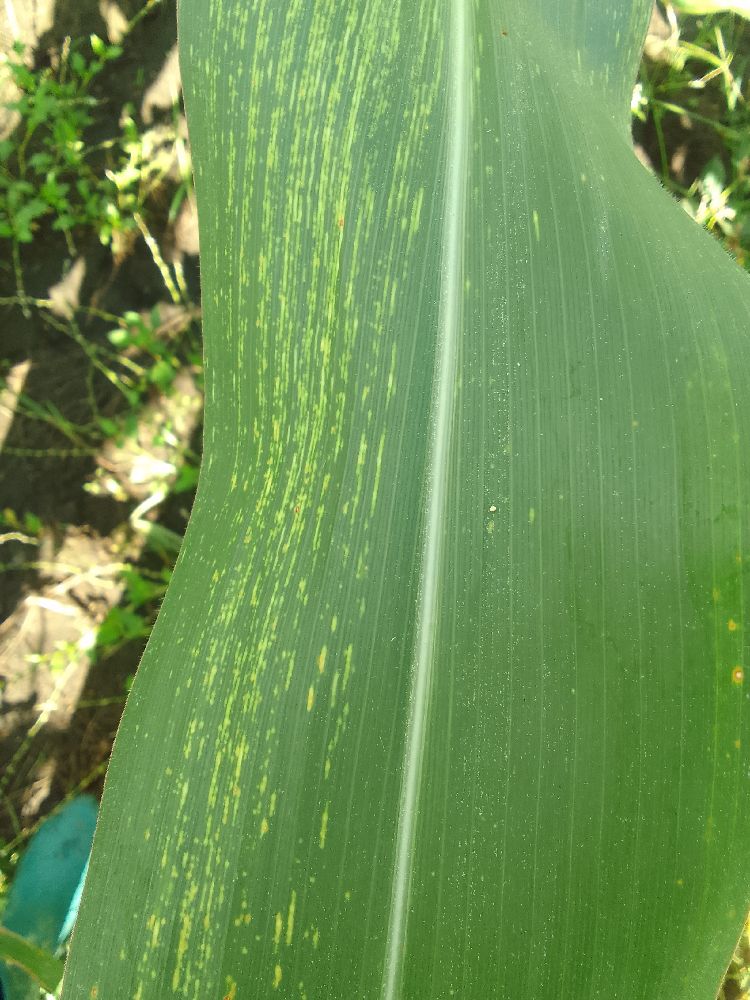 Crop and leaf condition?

maize, maize streak virus
